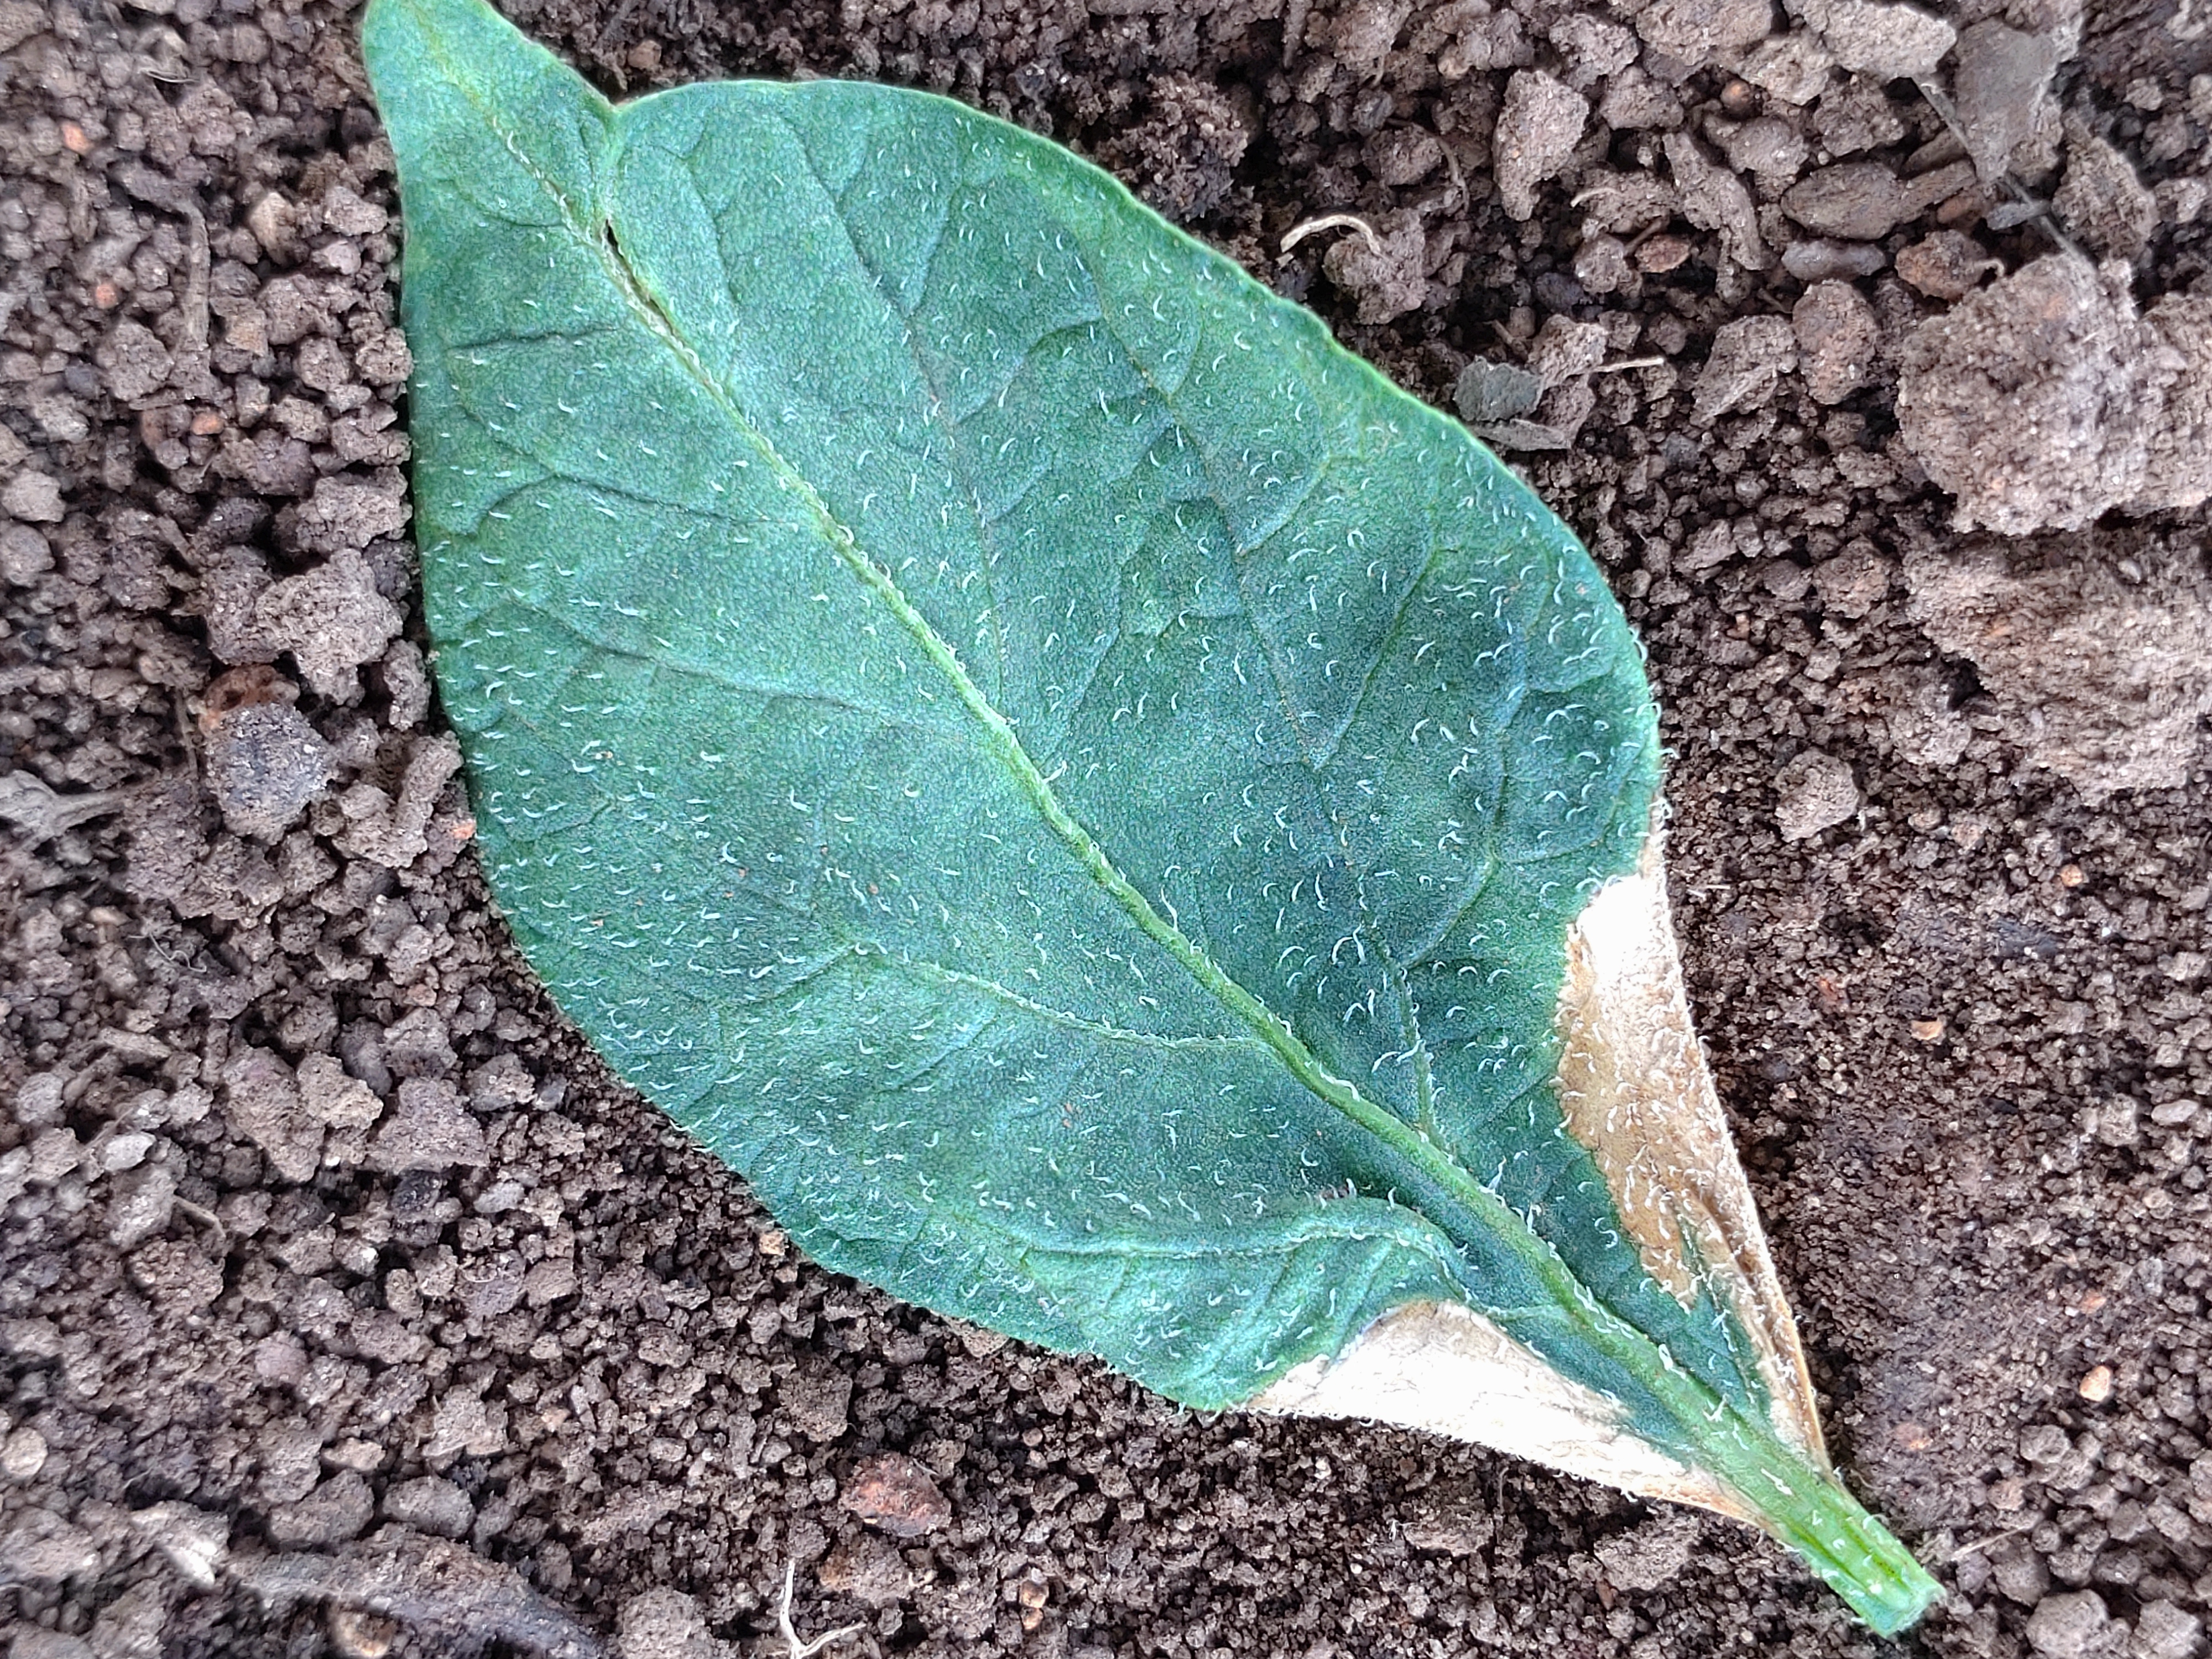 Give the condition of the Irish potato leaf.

early blight
